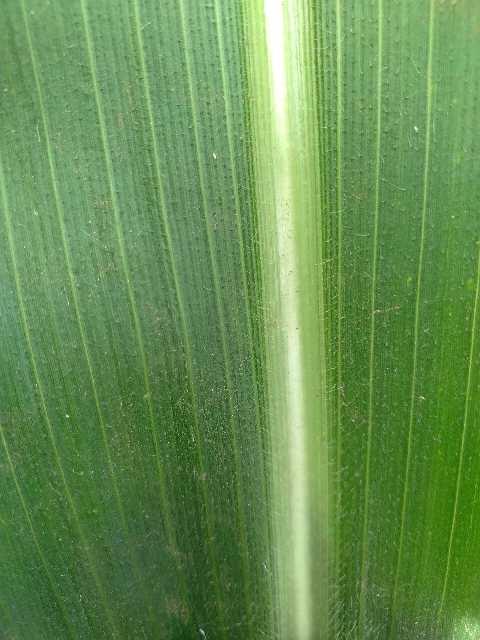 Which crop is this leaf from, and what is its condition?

maize, healthy
